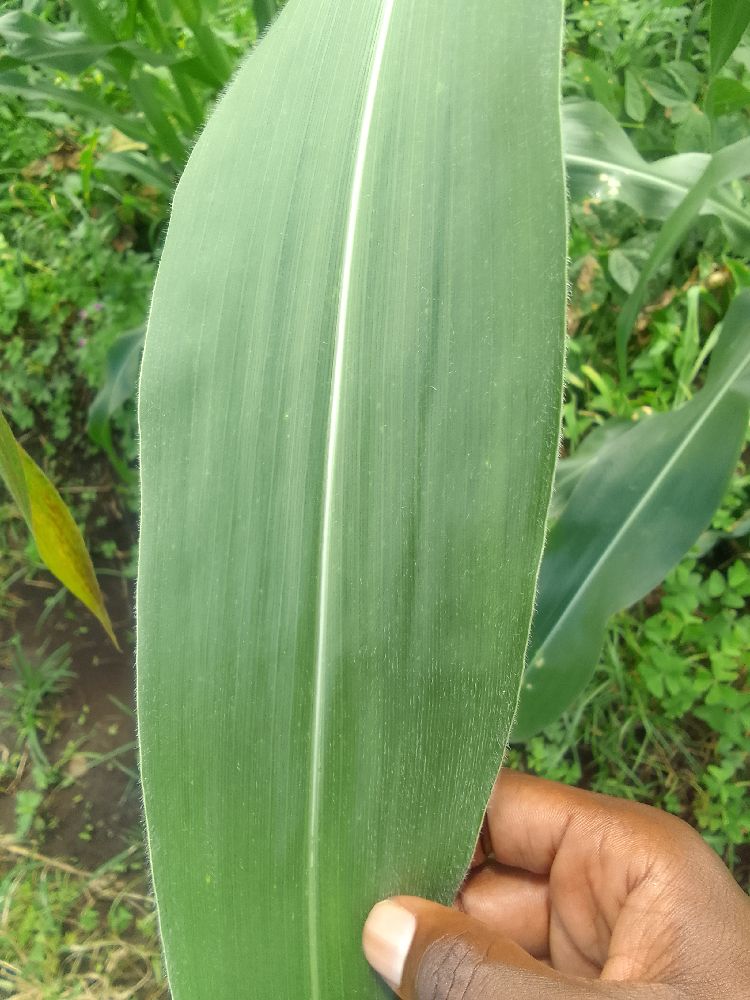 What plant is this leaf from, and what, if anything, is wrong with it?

maize, healthy
